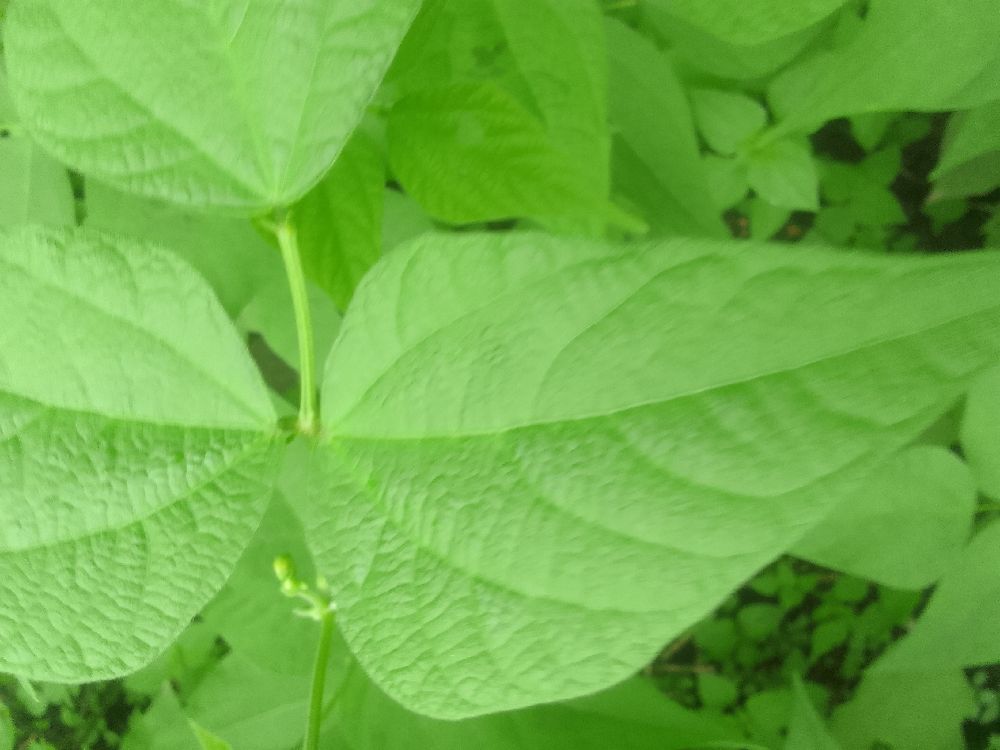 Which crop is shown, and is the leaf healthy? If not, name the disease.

common bean, healthy
